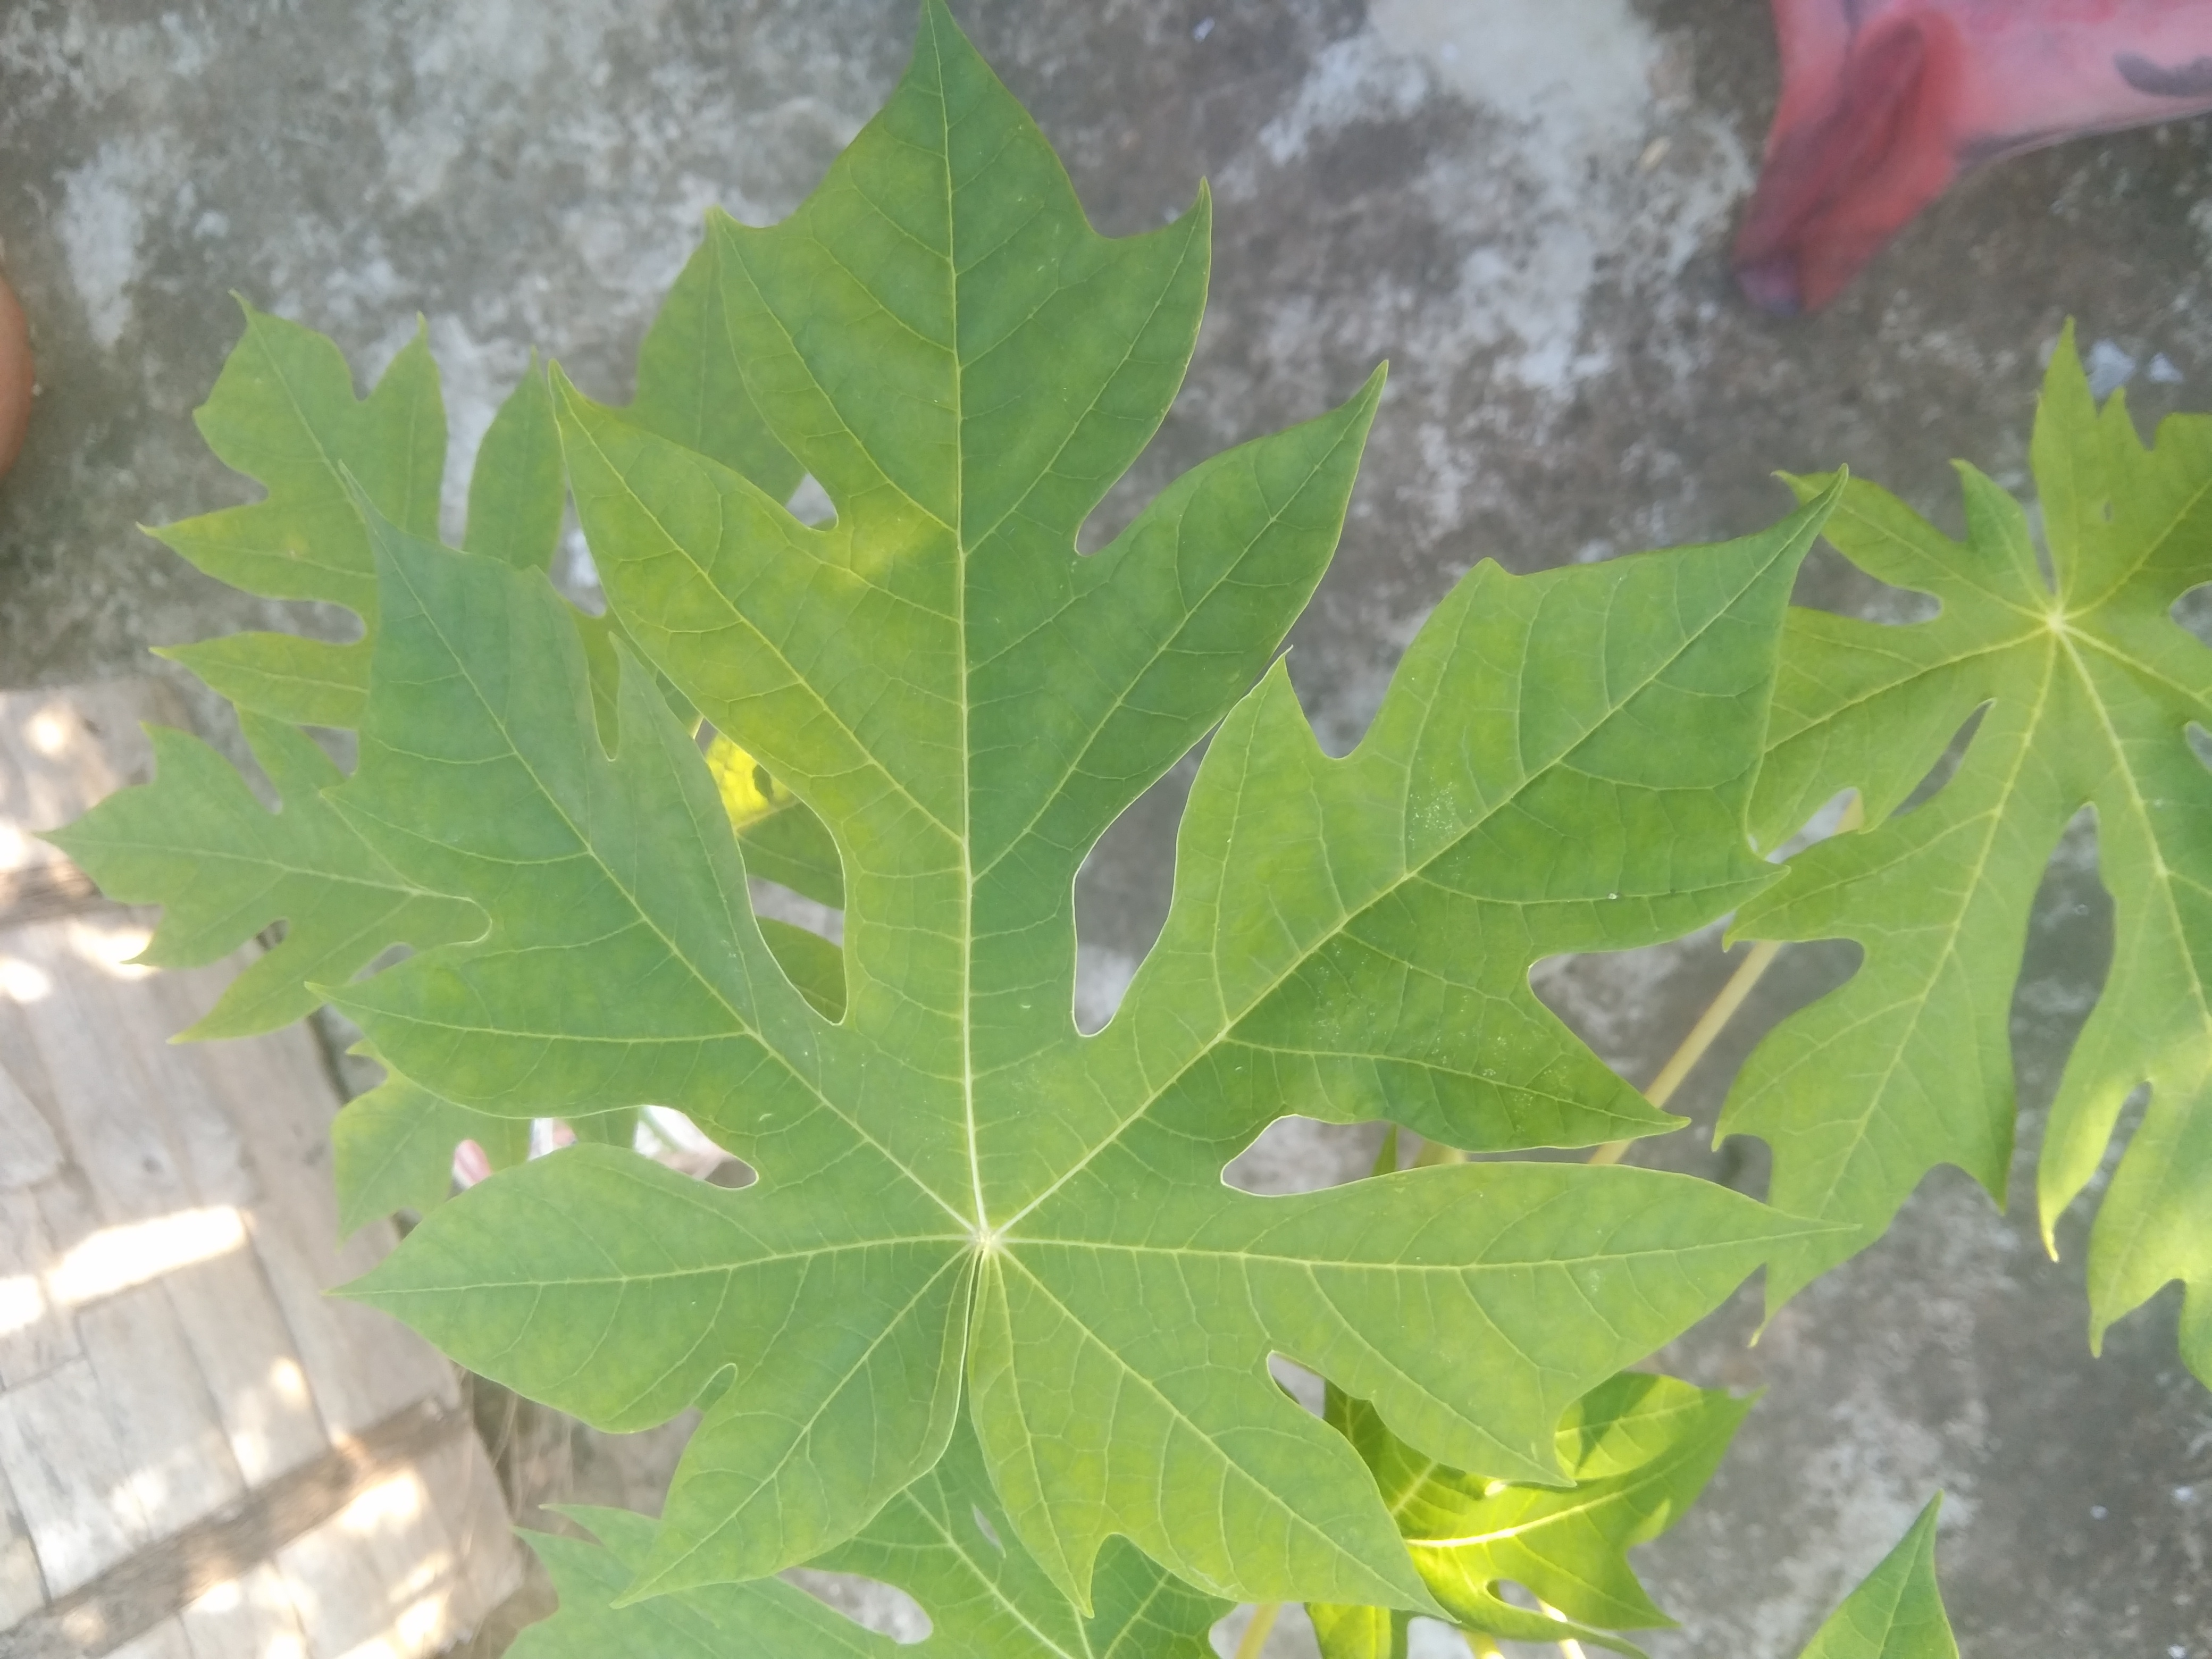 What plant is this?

papaya
